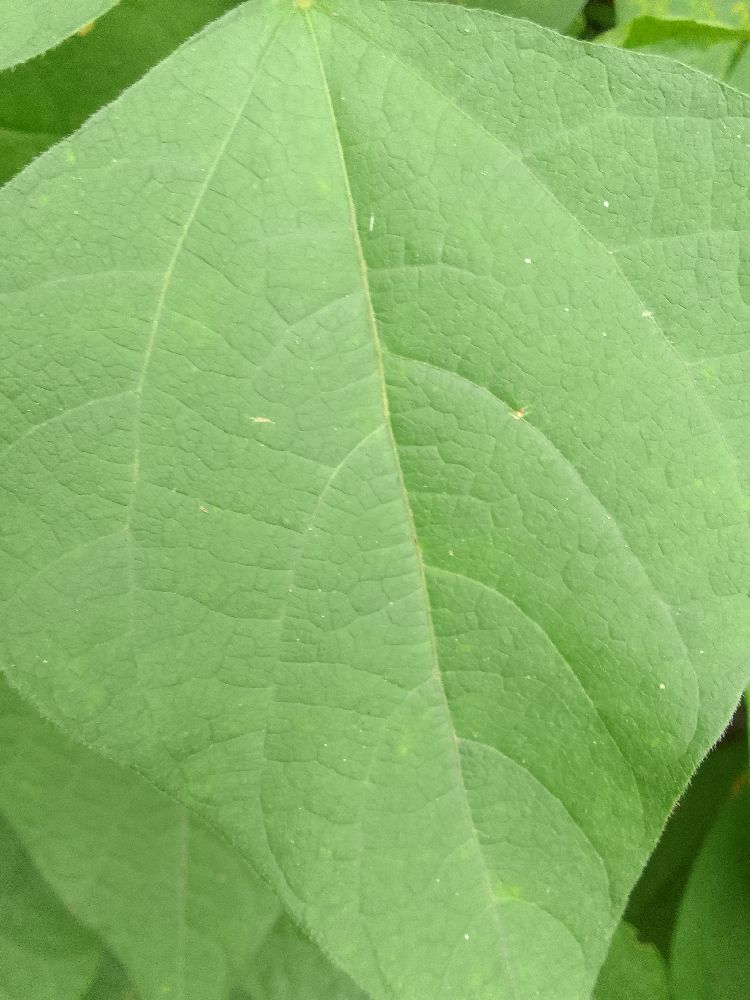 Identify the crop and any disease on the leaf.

common bean, healthy
